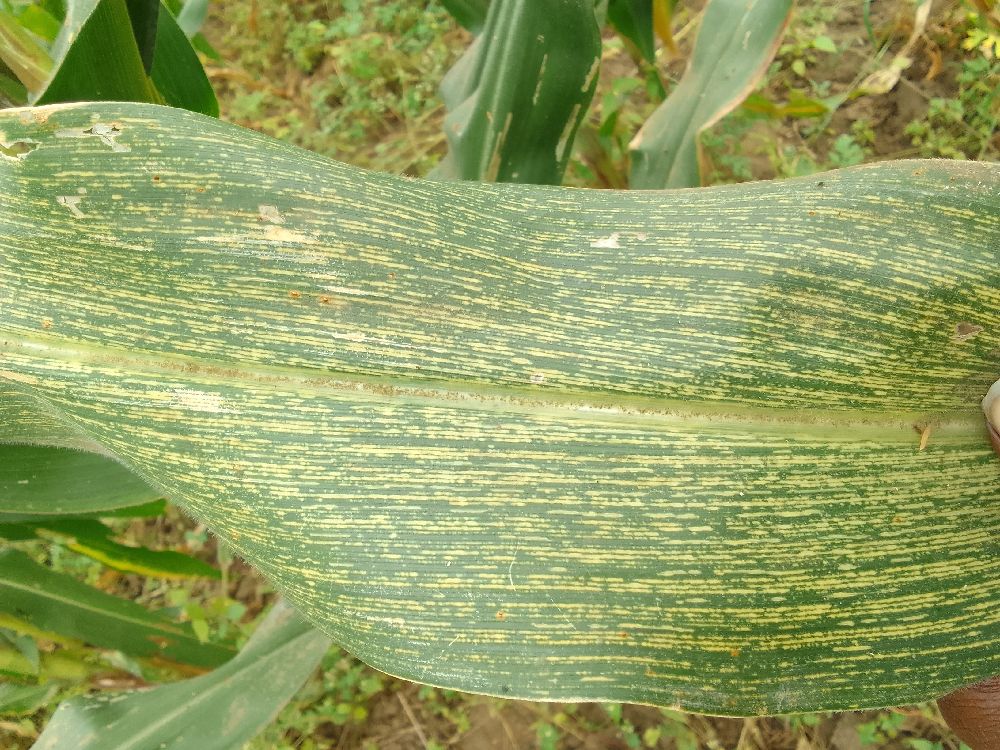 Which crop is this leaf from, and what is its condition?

maize, maize streak virus
